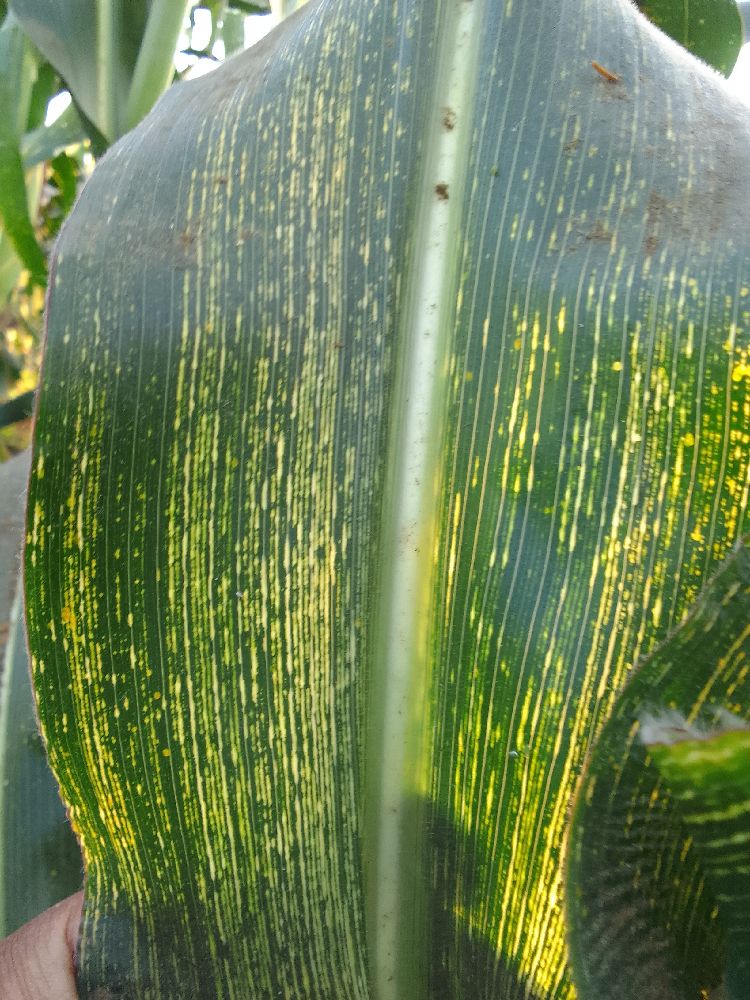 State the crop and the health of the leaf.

maize, maize streak virus
